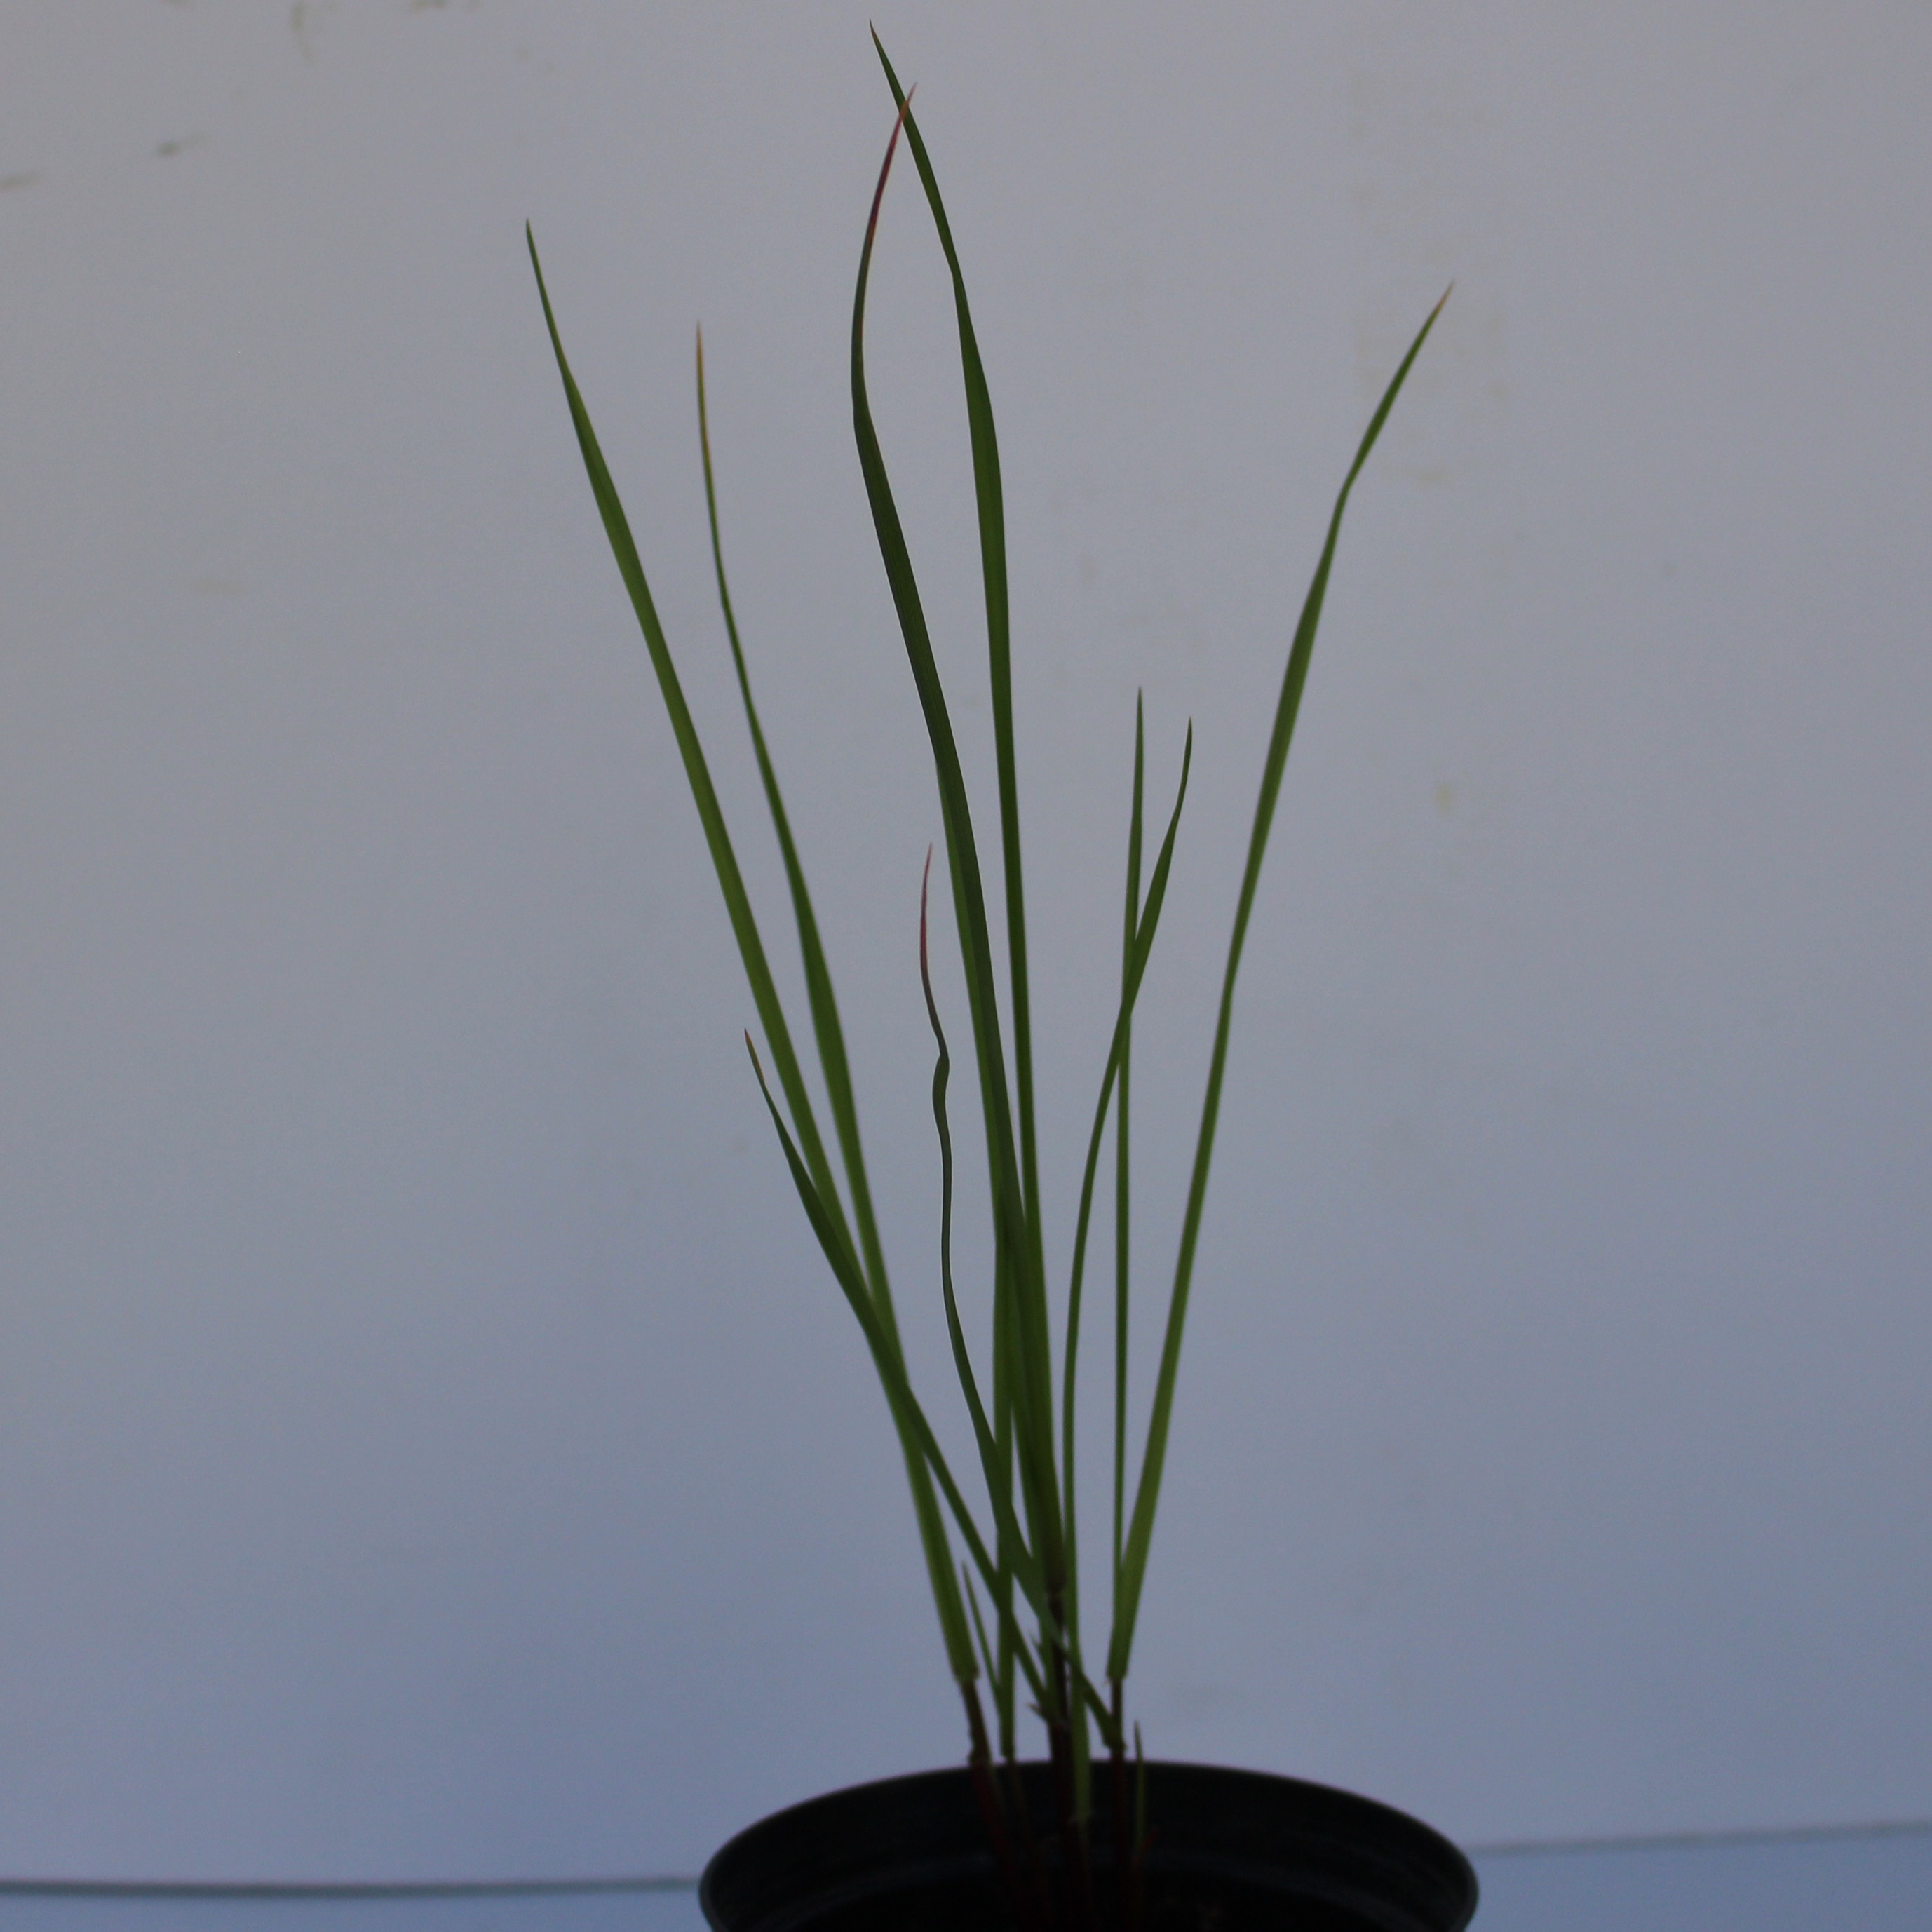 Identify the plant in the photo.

Lolium multiflorum
